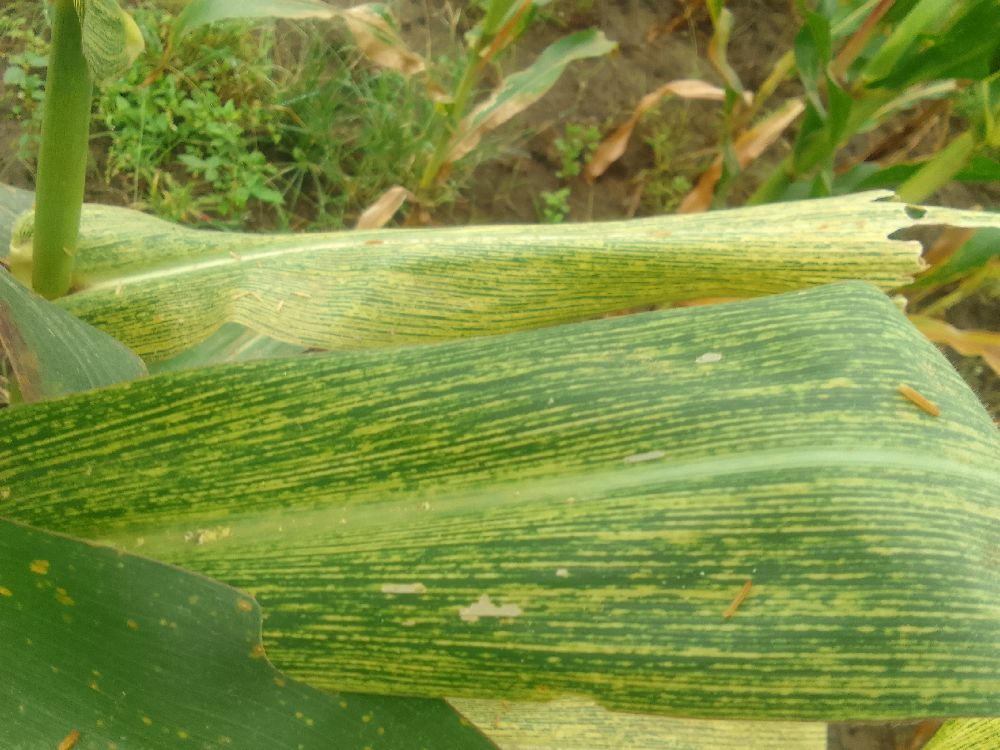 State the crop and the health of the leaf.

maize, maize streak virus
